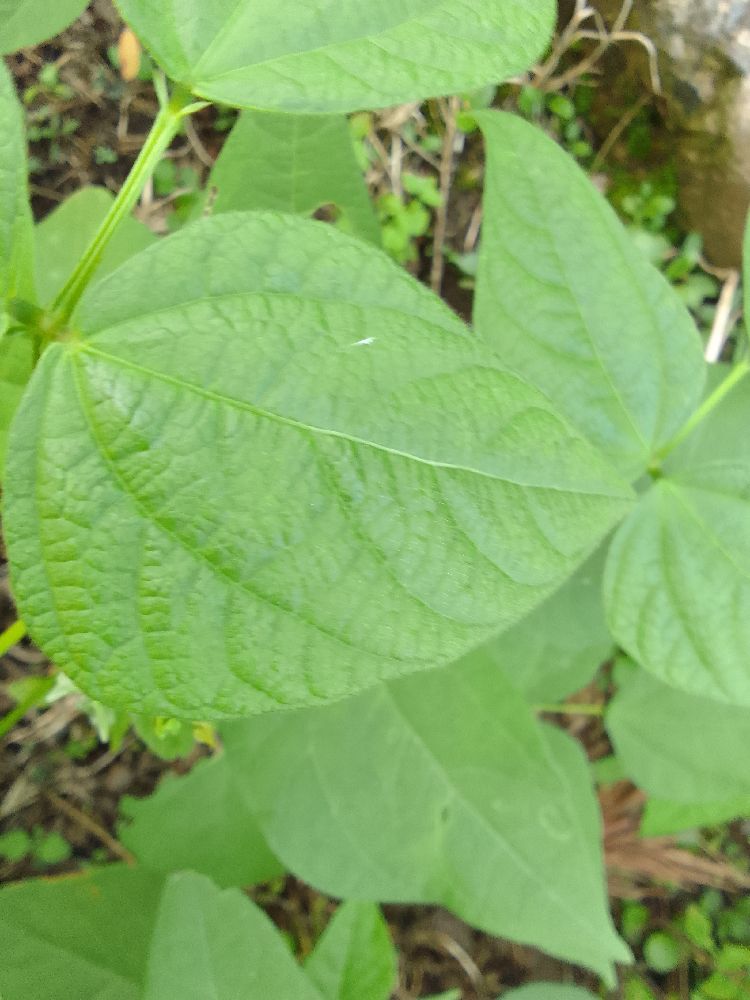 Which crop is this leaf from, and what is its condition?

common bean, healthy
